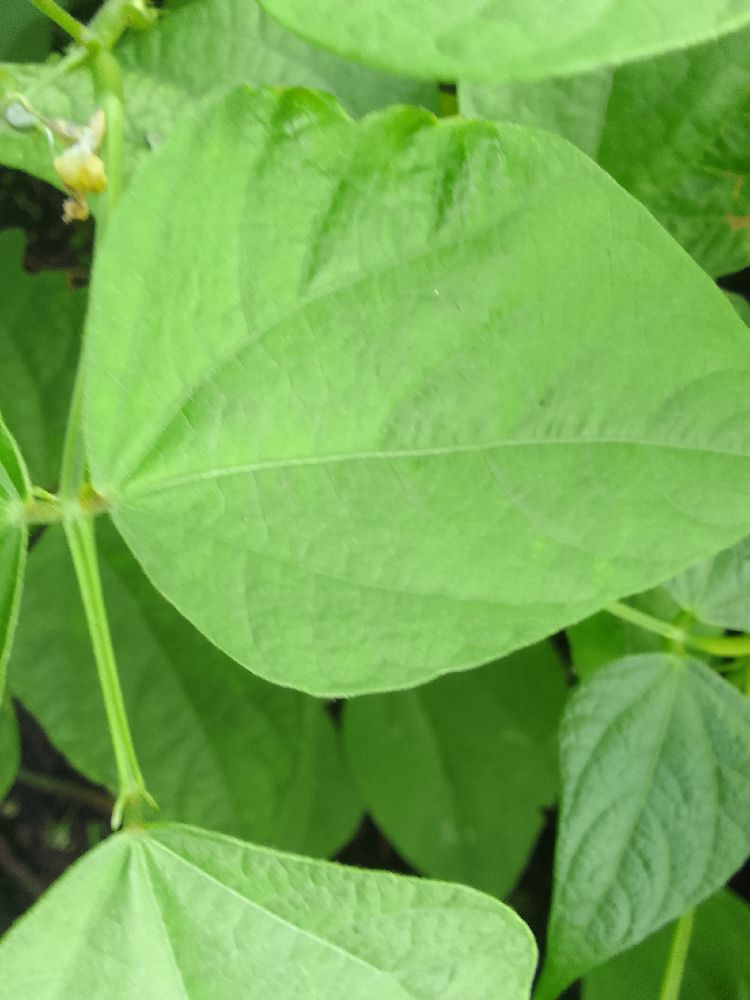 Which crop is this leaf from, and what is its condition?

common bean, healthy
